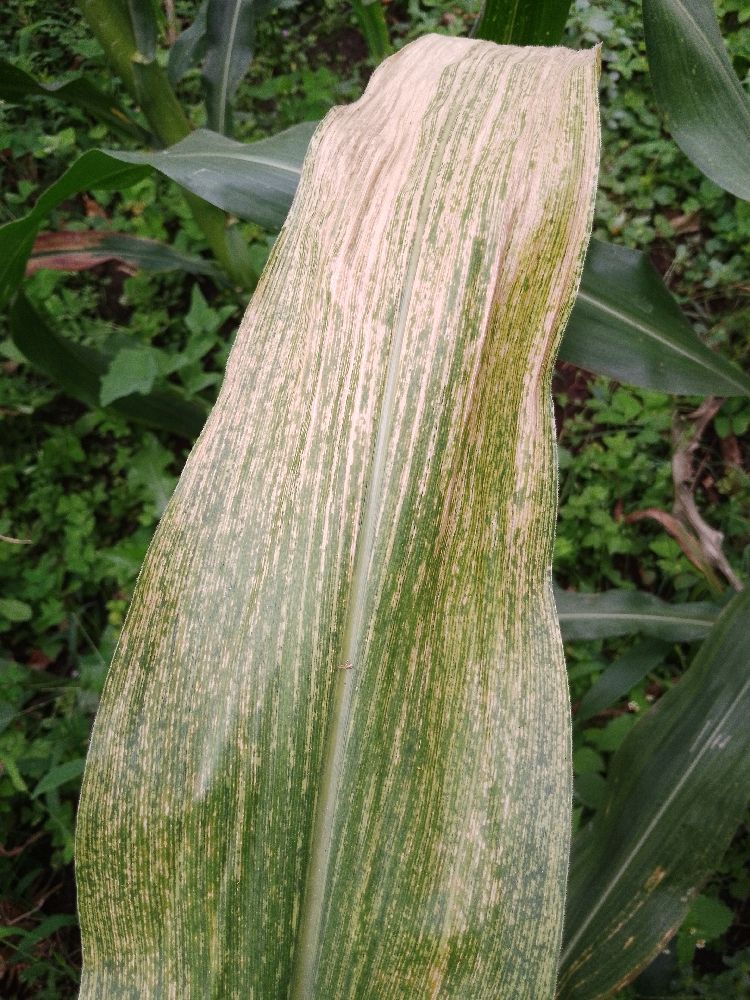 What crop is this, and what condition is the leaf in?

maize, maize lethal necrosis
